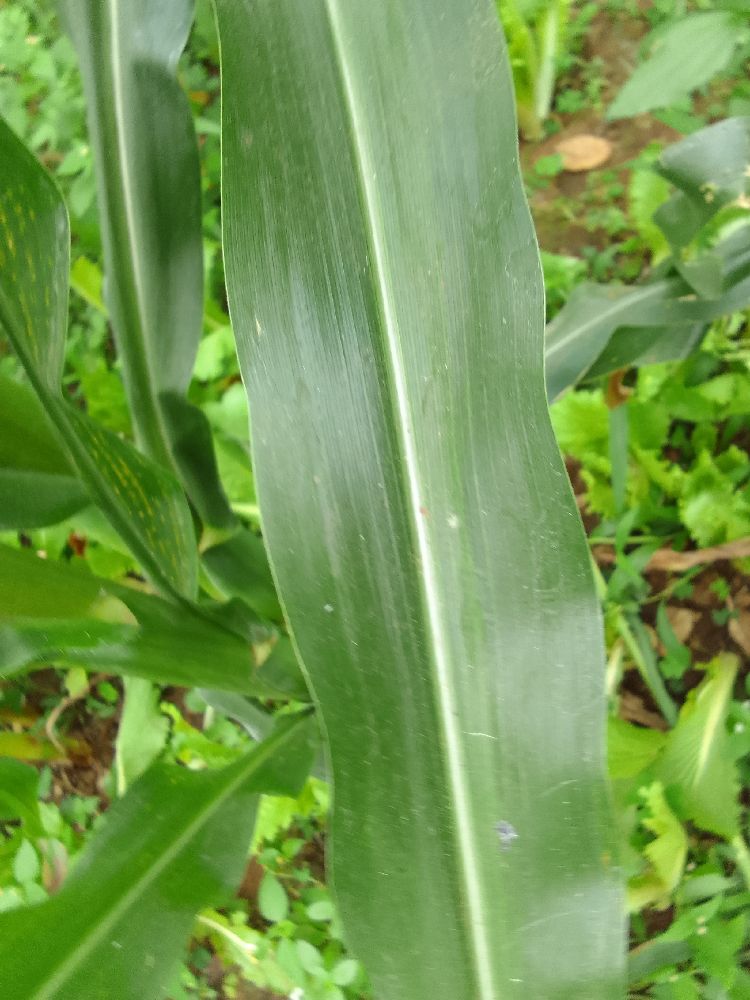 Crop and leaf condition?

maize, healthy
